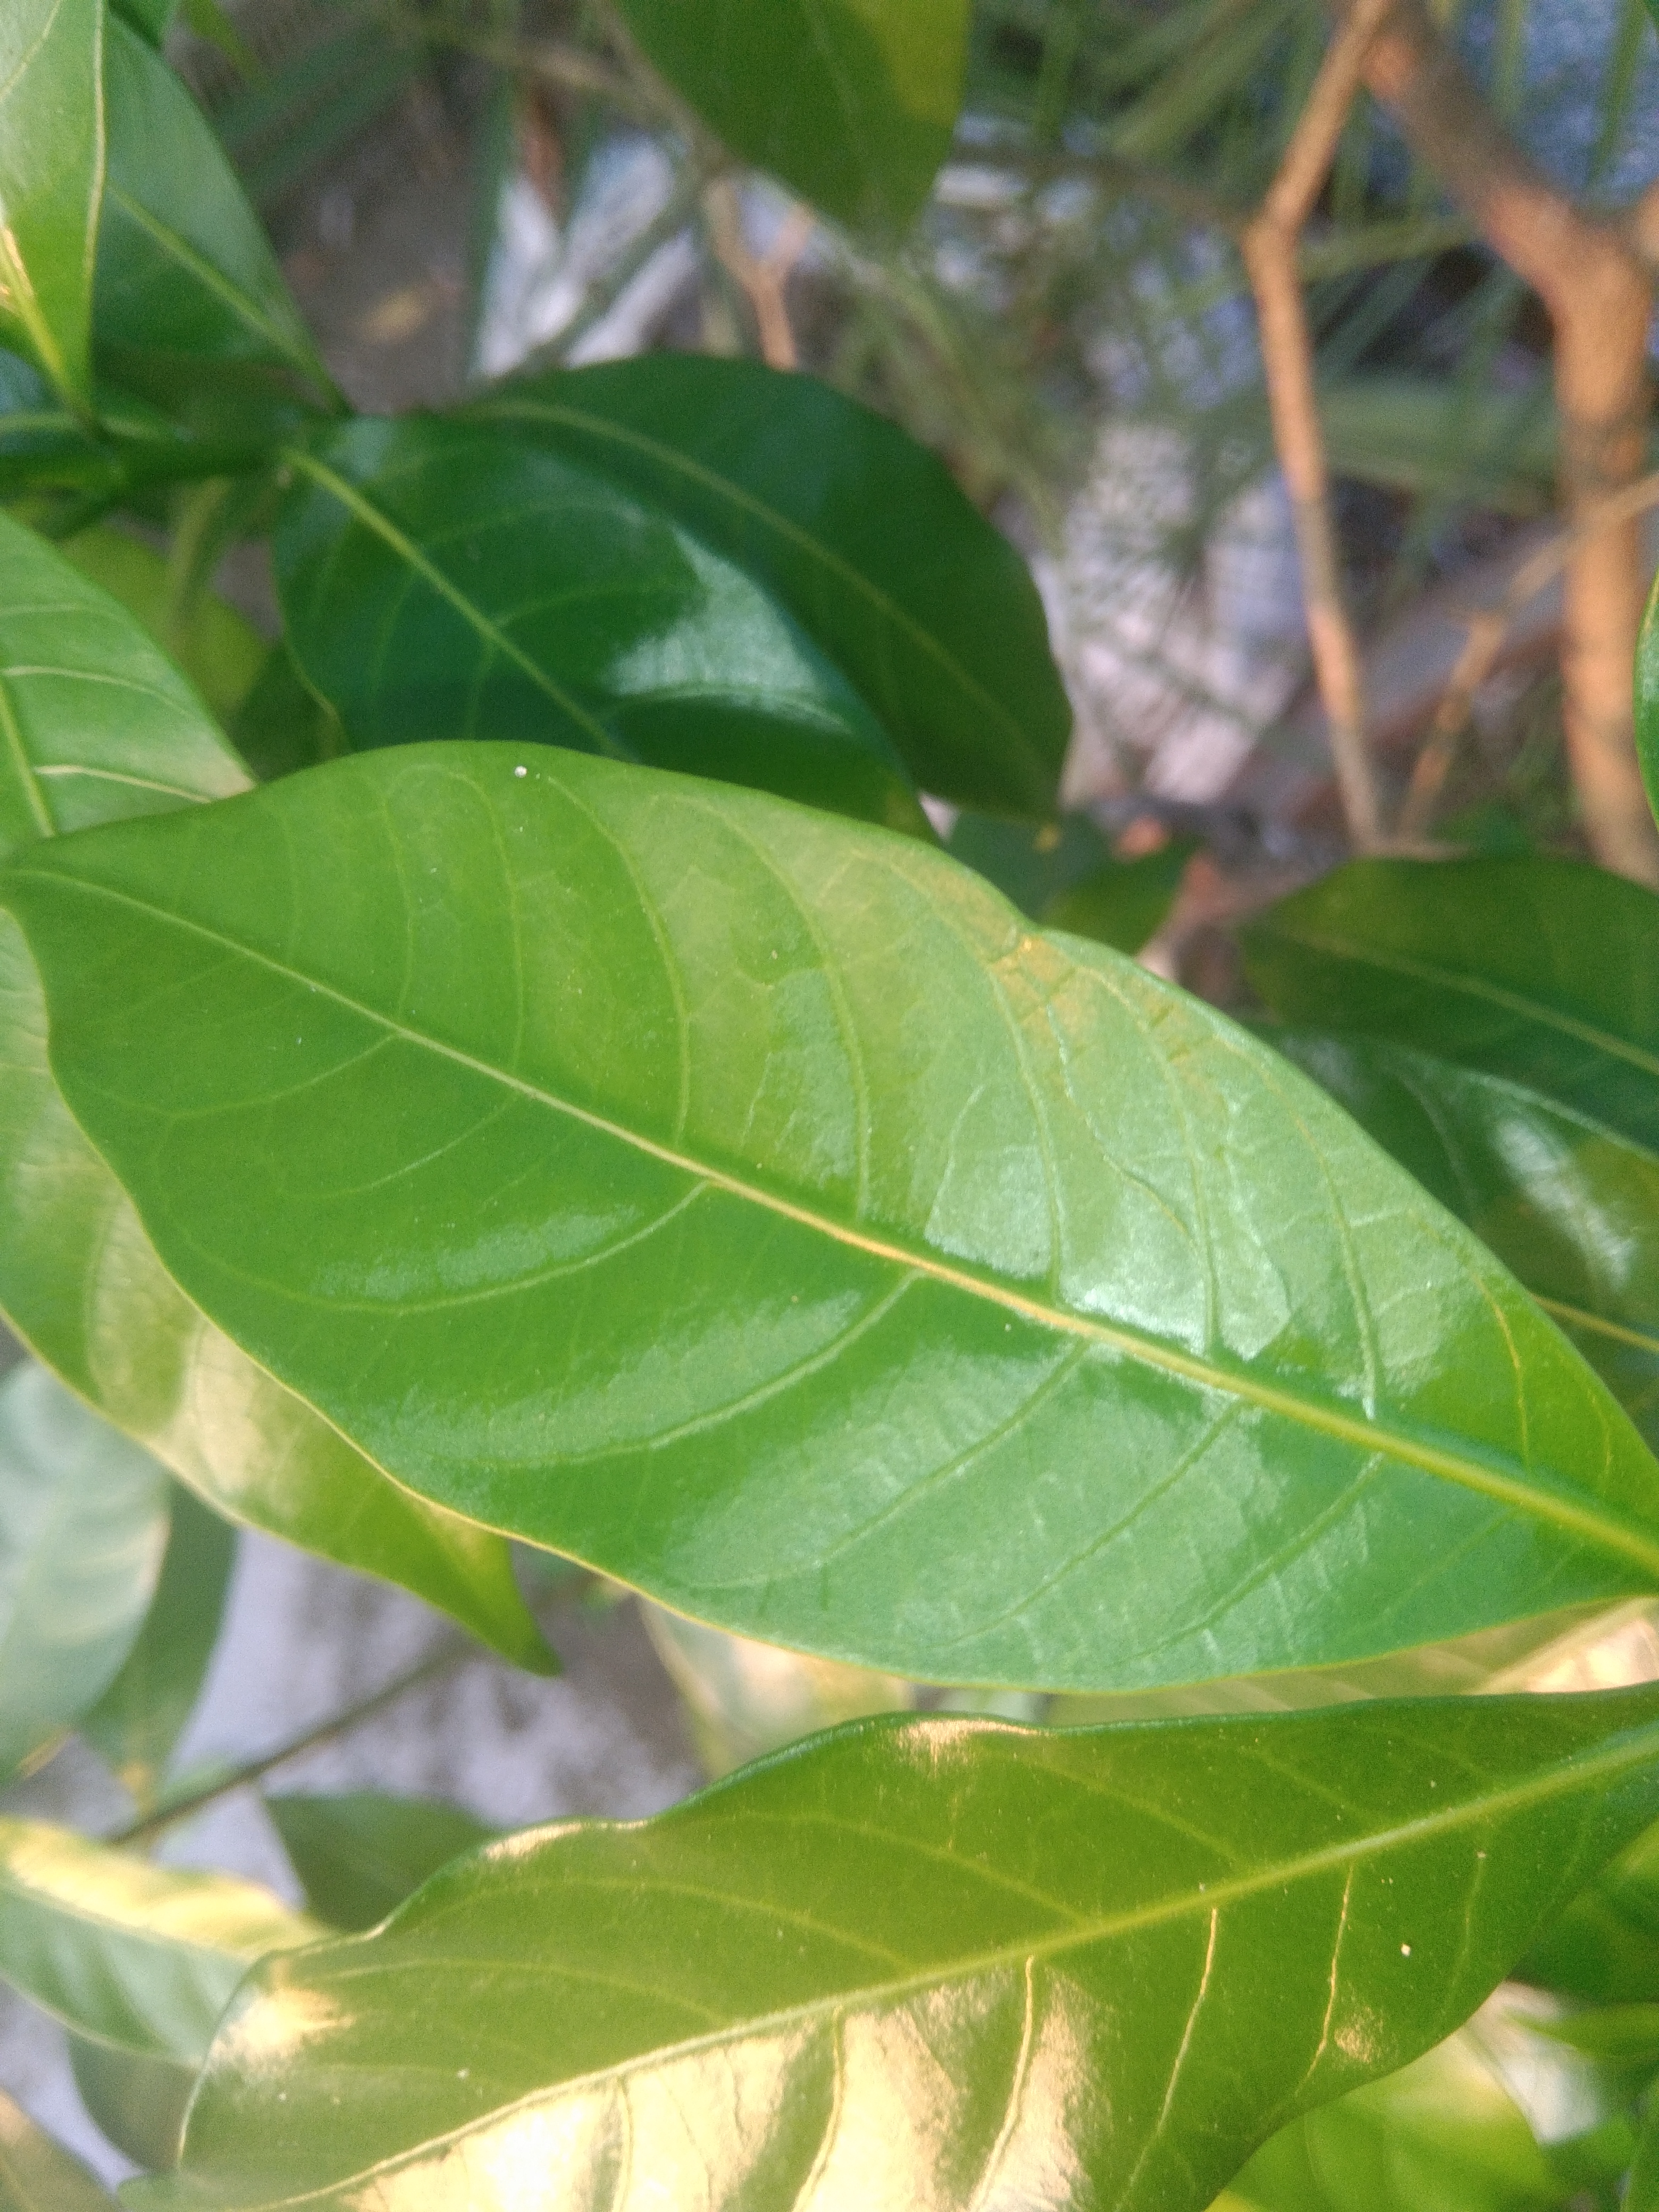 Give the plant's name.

togor
